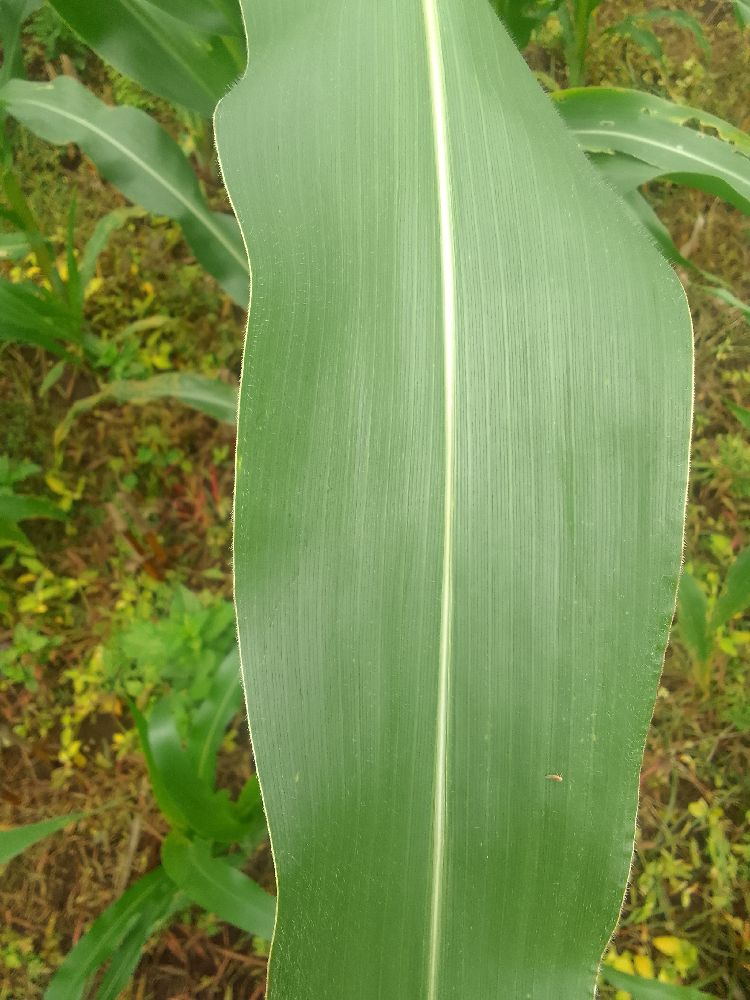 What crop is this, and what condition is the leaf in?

maize, healthy
